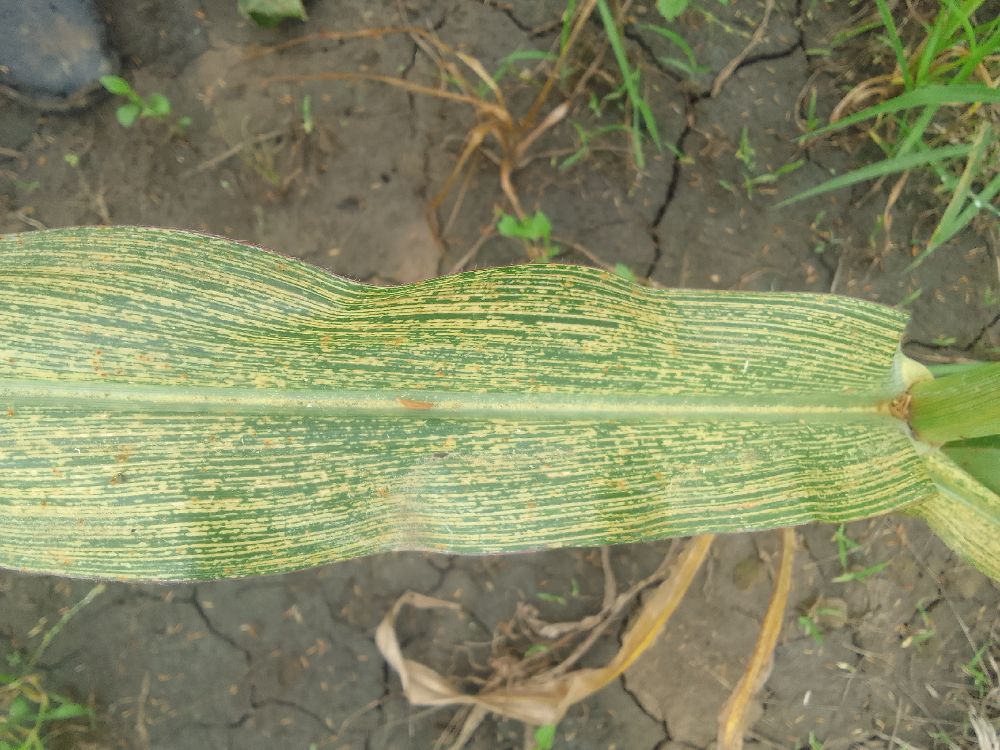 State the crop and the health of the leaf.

maize, maize streak virus
